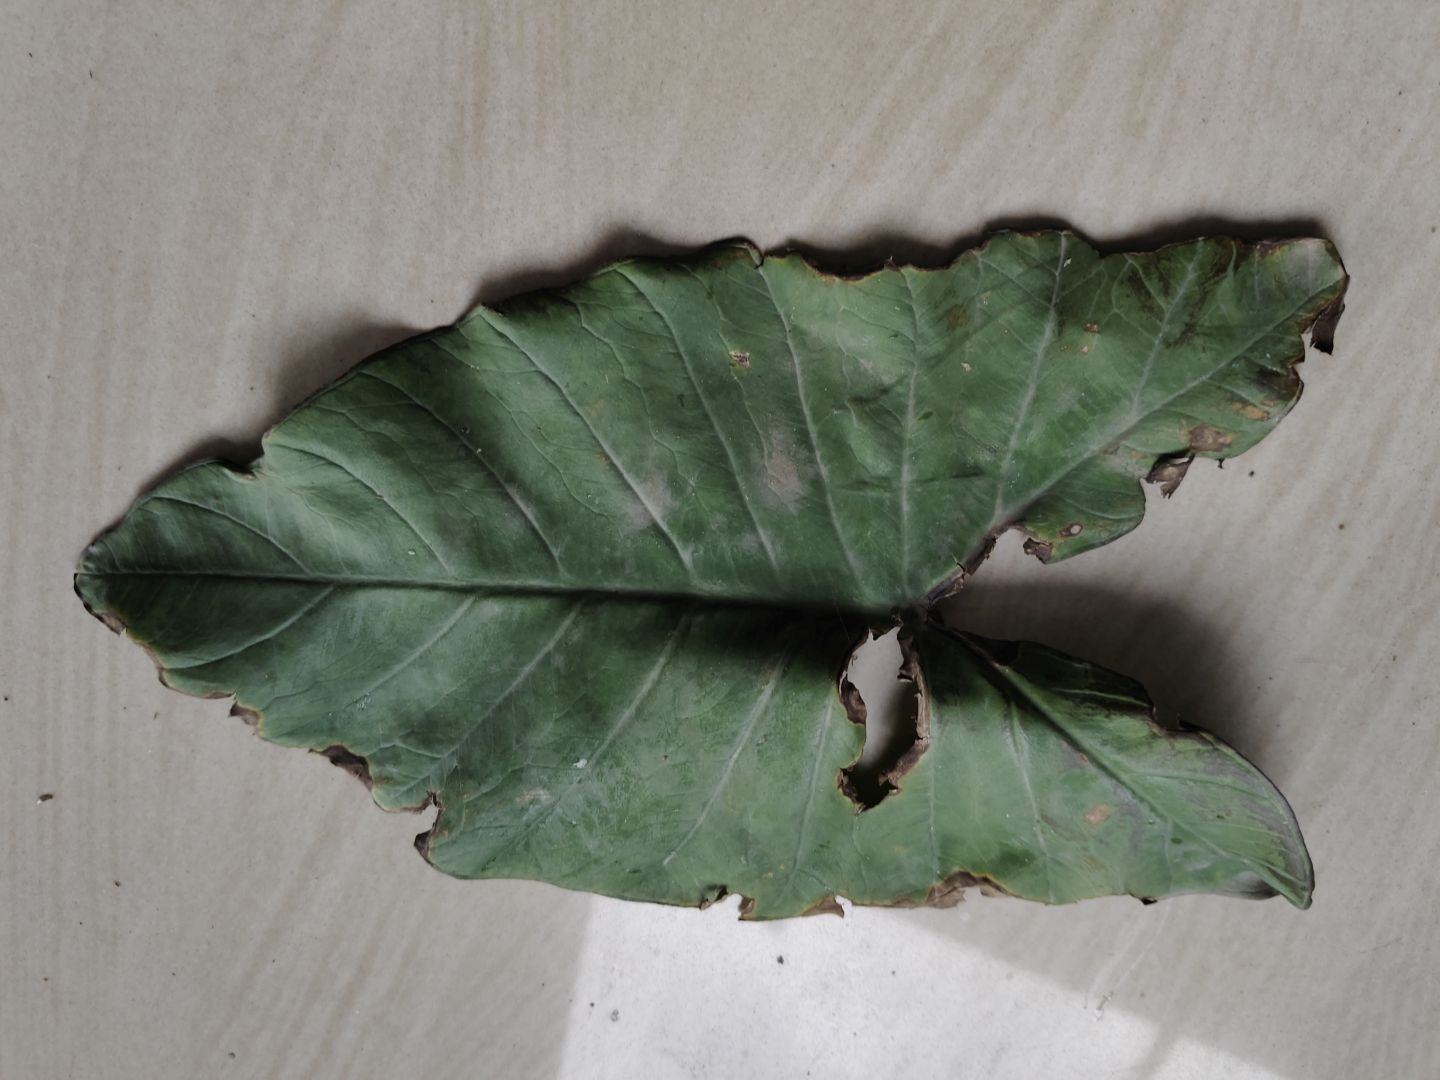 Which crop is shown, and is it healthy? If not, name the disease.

taro, leaf blight
